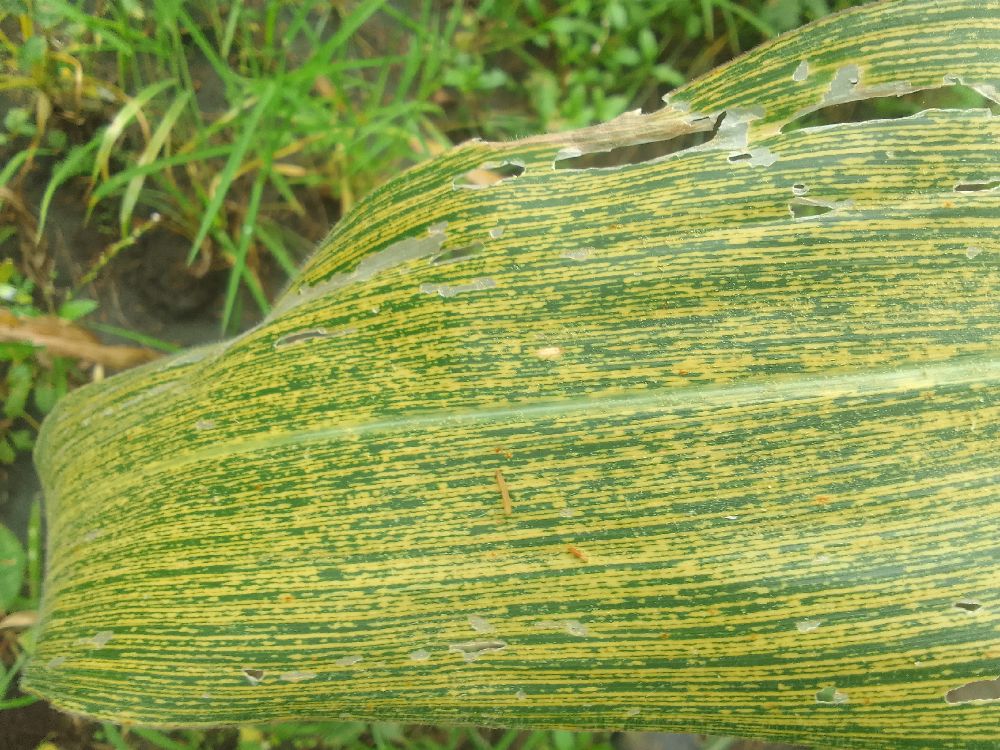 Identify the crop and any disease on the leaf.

maize, maize streak virus
